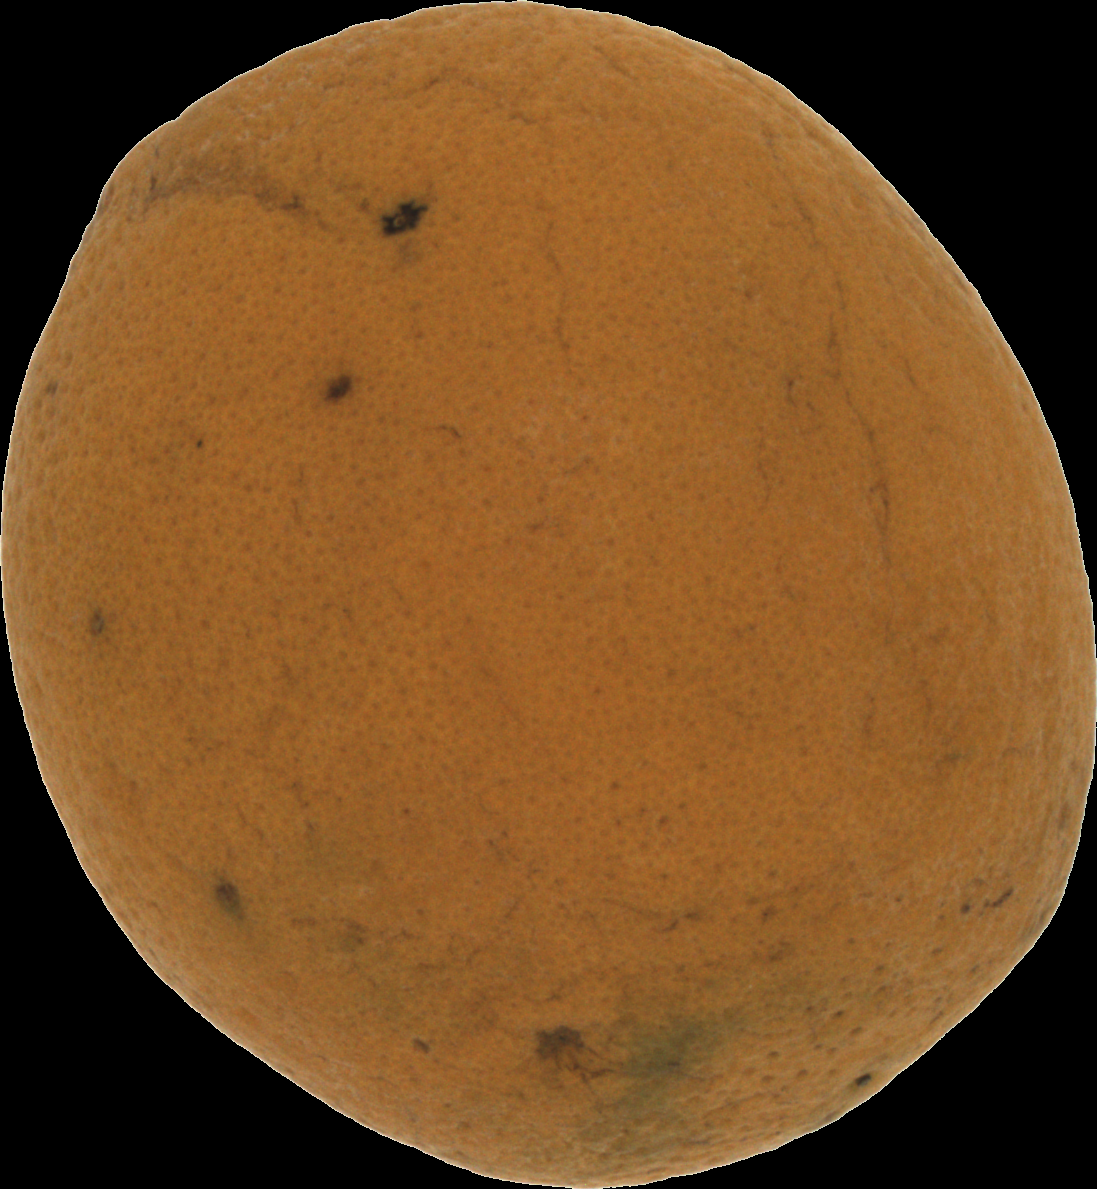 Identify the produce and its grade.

orange, bad
